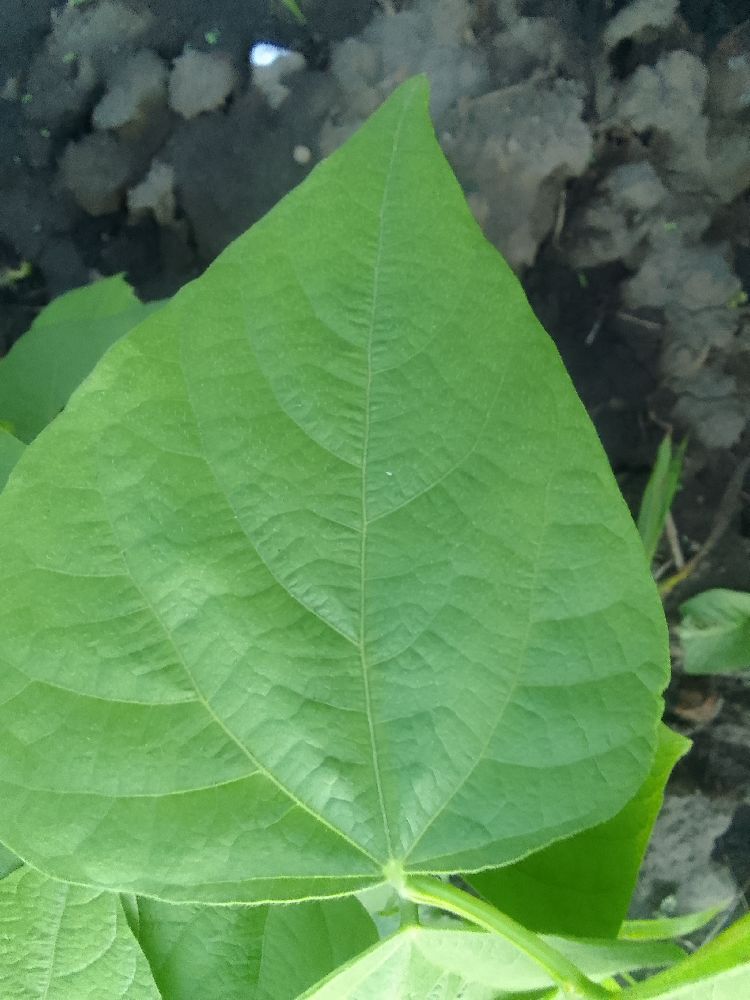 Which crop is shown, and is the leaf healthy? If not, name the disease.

common bean, healthy
